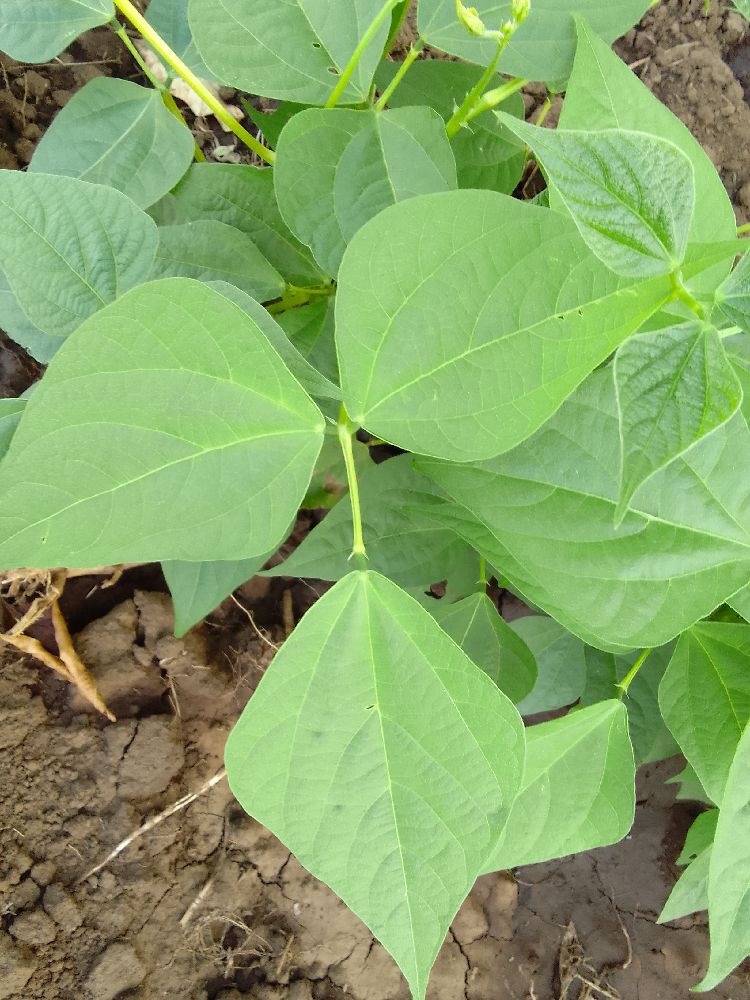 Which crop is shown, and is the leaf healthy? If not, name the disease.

common bean, healthy
